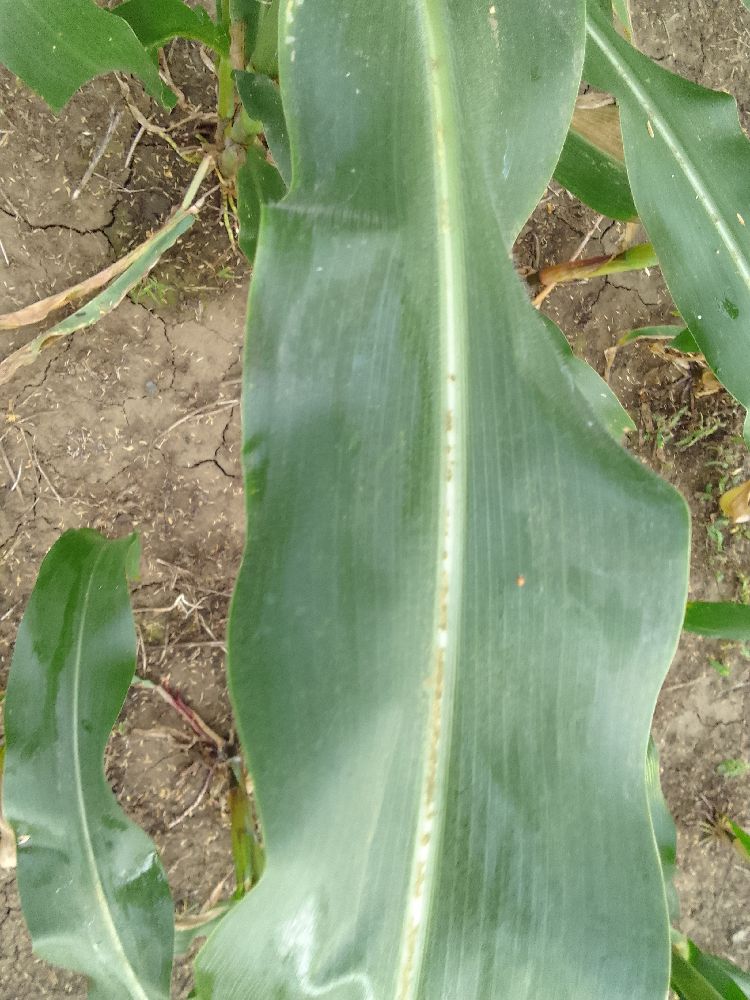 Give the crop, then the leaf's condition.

maize, healthy
